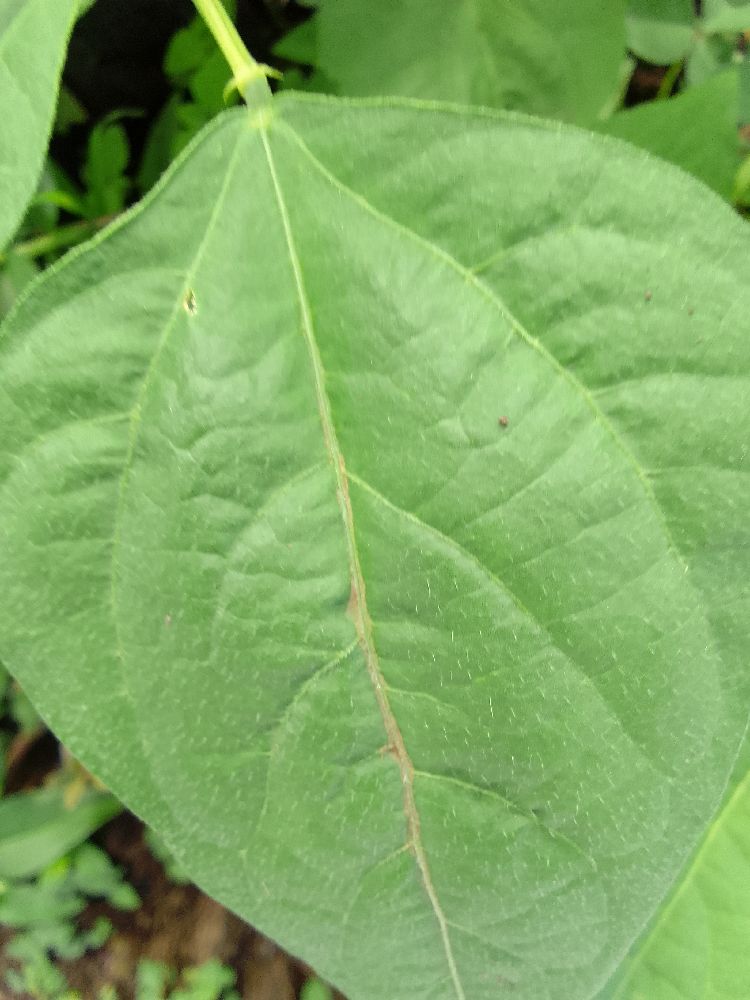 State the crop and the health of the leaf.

common bean, healthy
